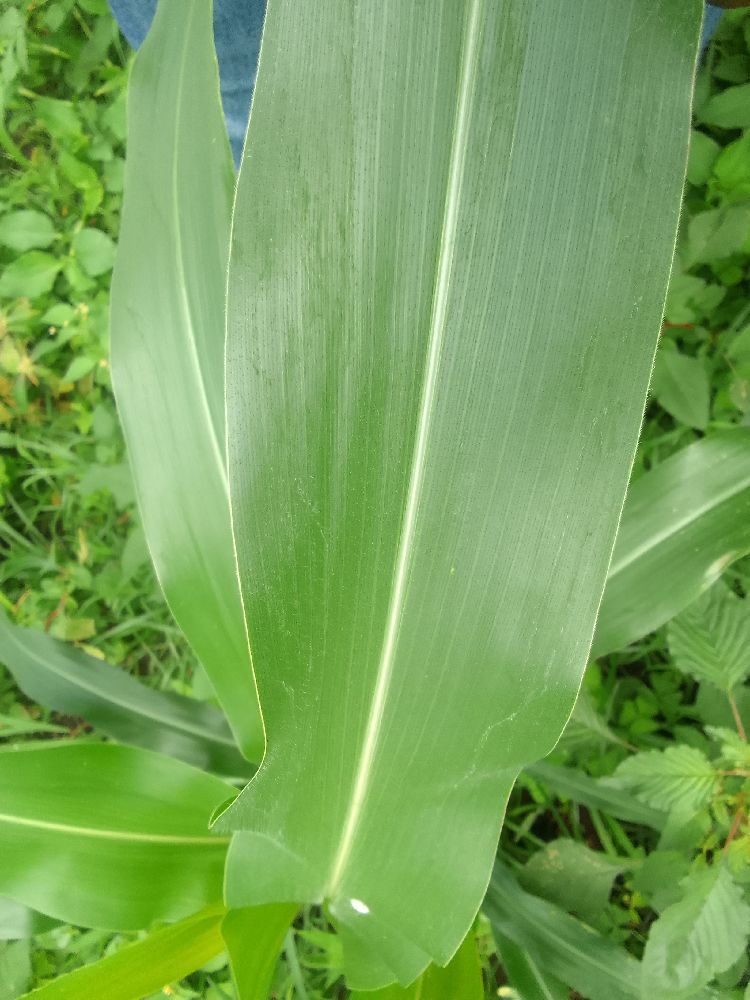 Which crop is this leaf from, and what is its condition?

maize, healthy
